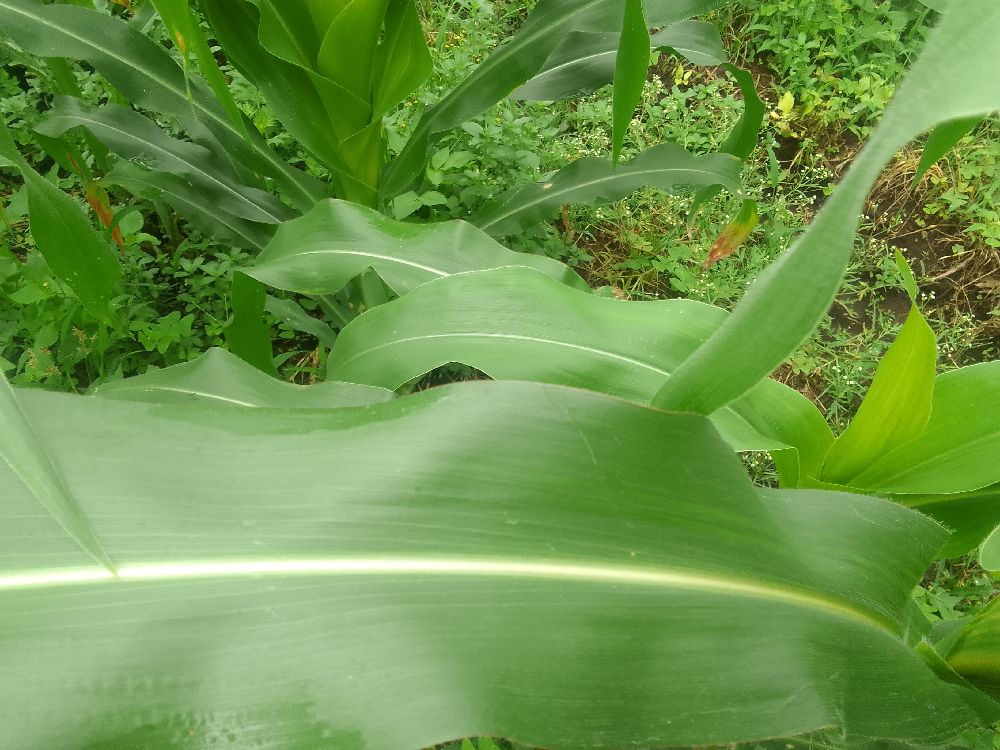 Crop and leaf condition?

maize, healthy
